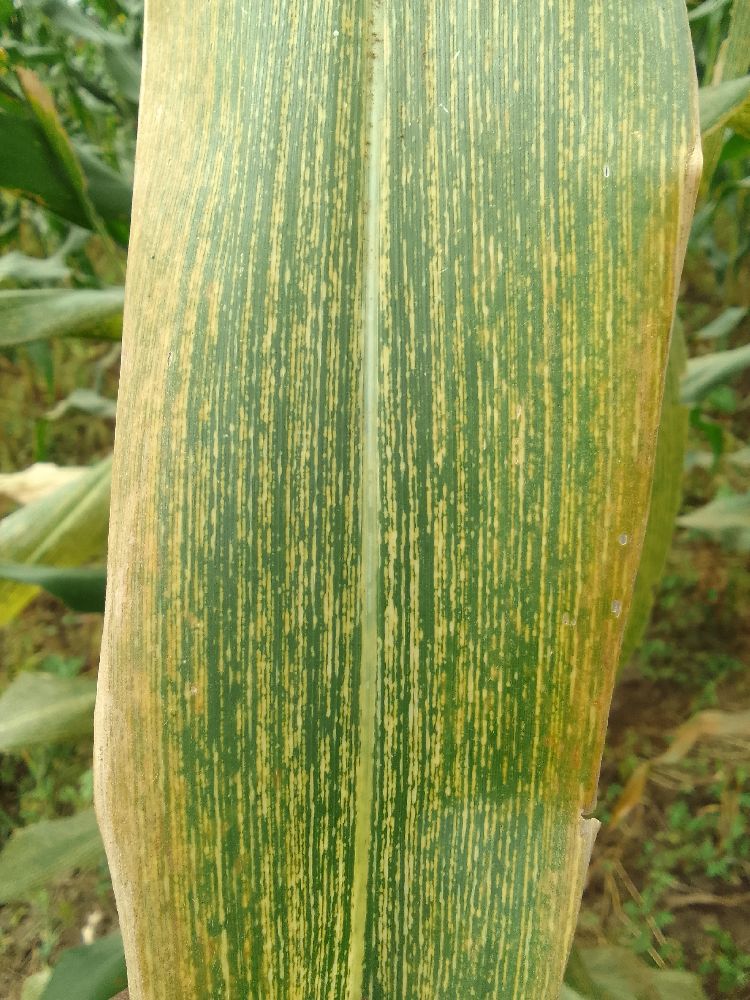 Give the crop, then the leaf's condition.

maize, maize streak virus
